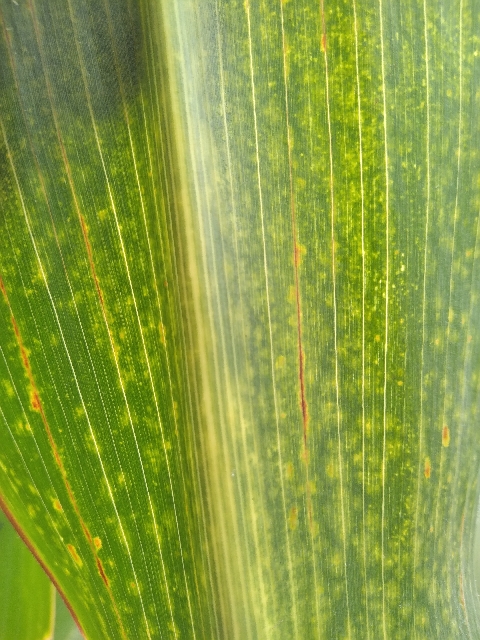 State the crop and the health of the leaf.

maize, maize lethal necrosis
